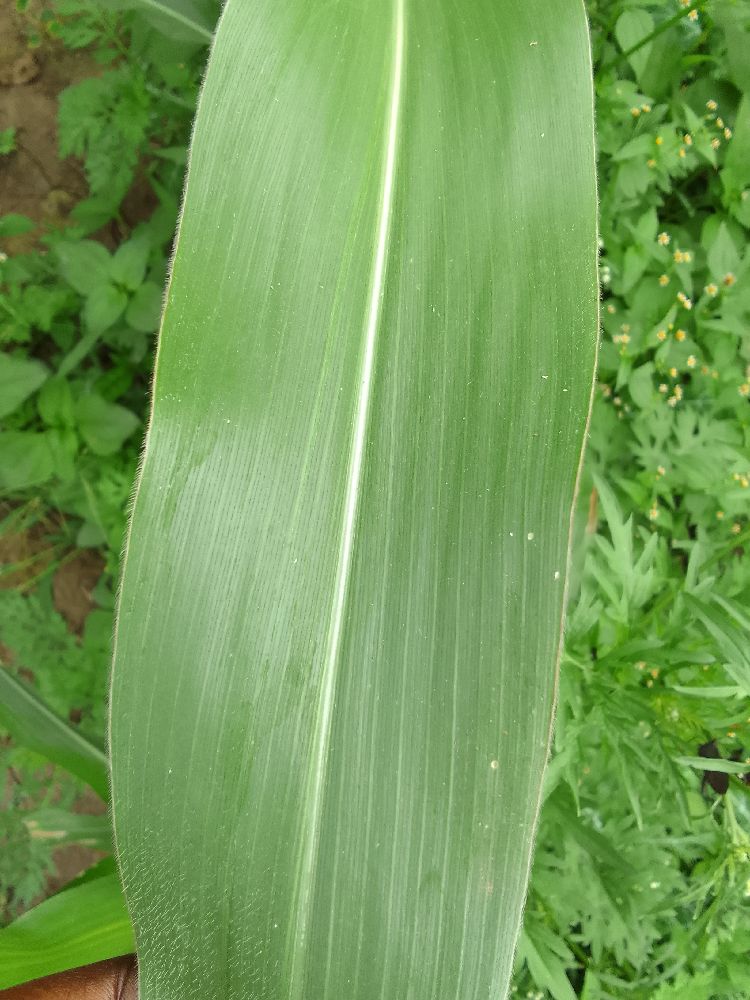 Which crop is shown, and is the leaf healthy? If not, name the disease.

maize, healthy
